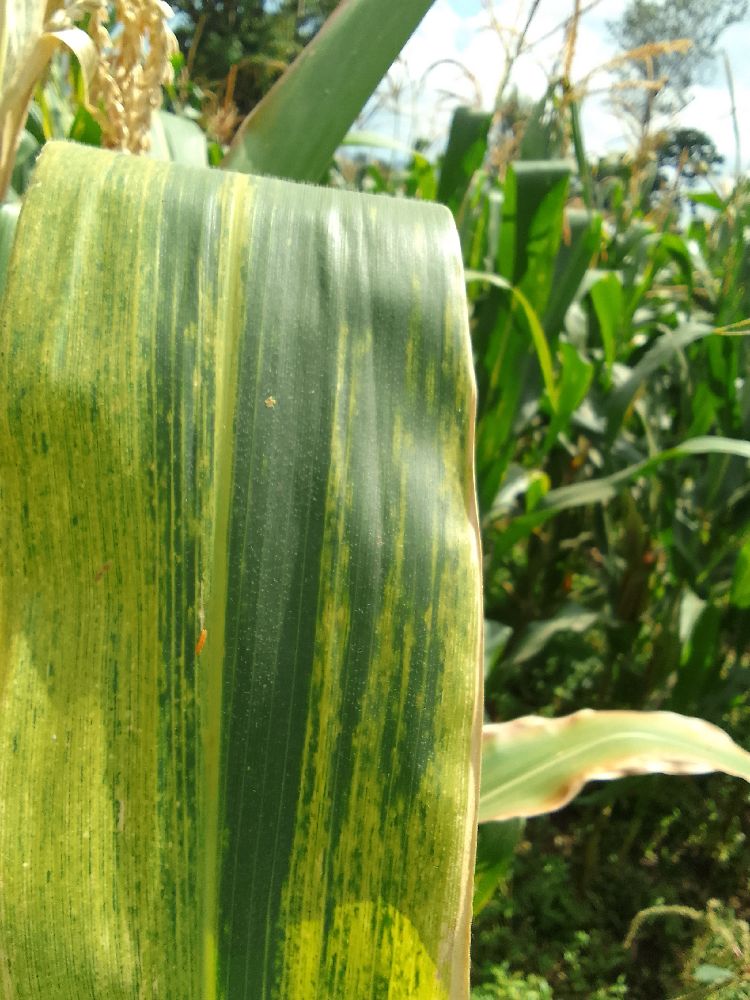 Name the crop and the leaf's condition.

maize, maize lethal necrosis
